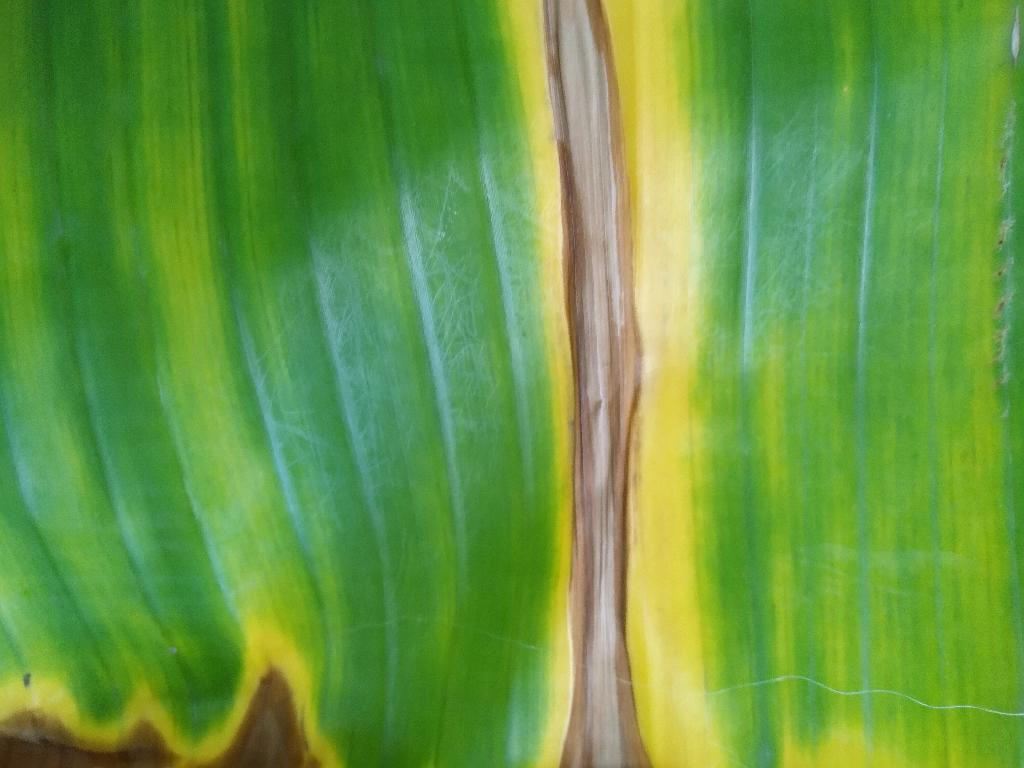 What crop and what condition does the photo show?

banana, fusarium wilt race 1
